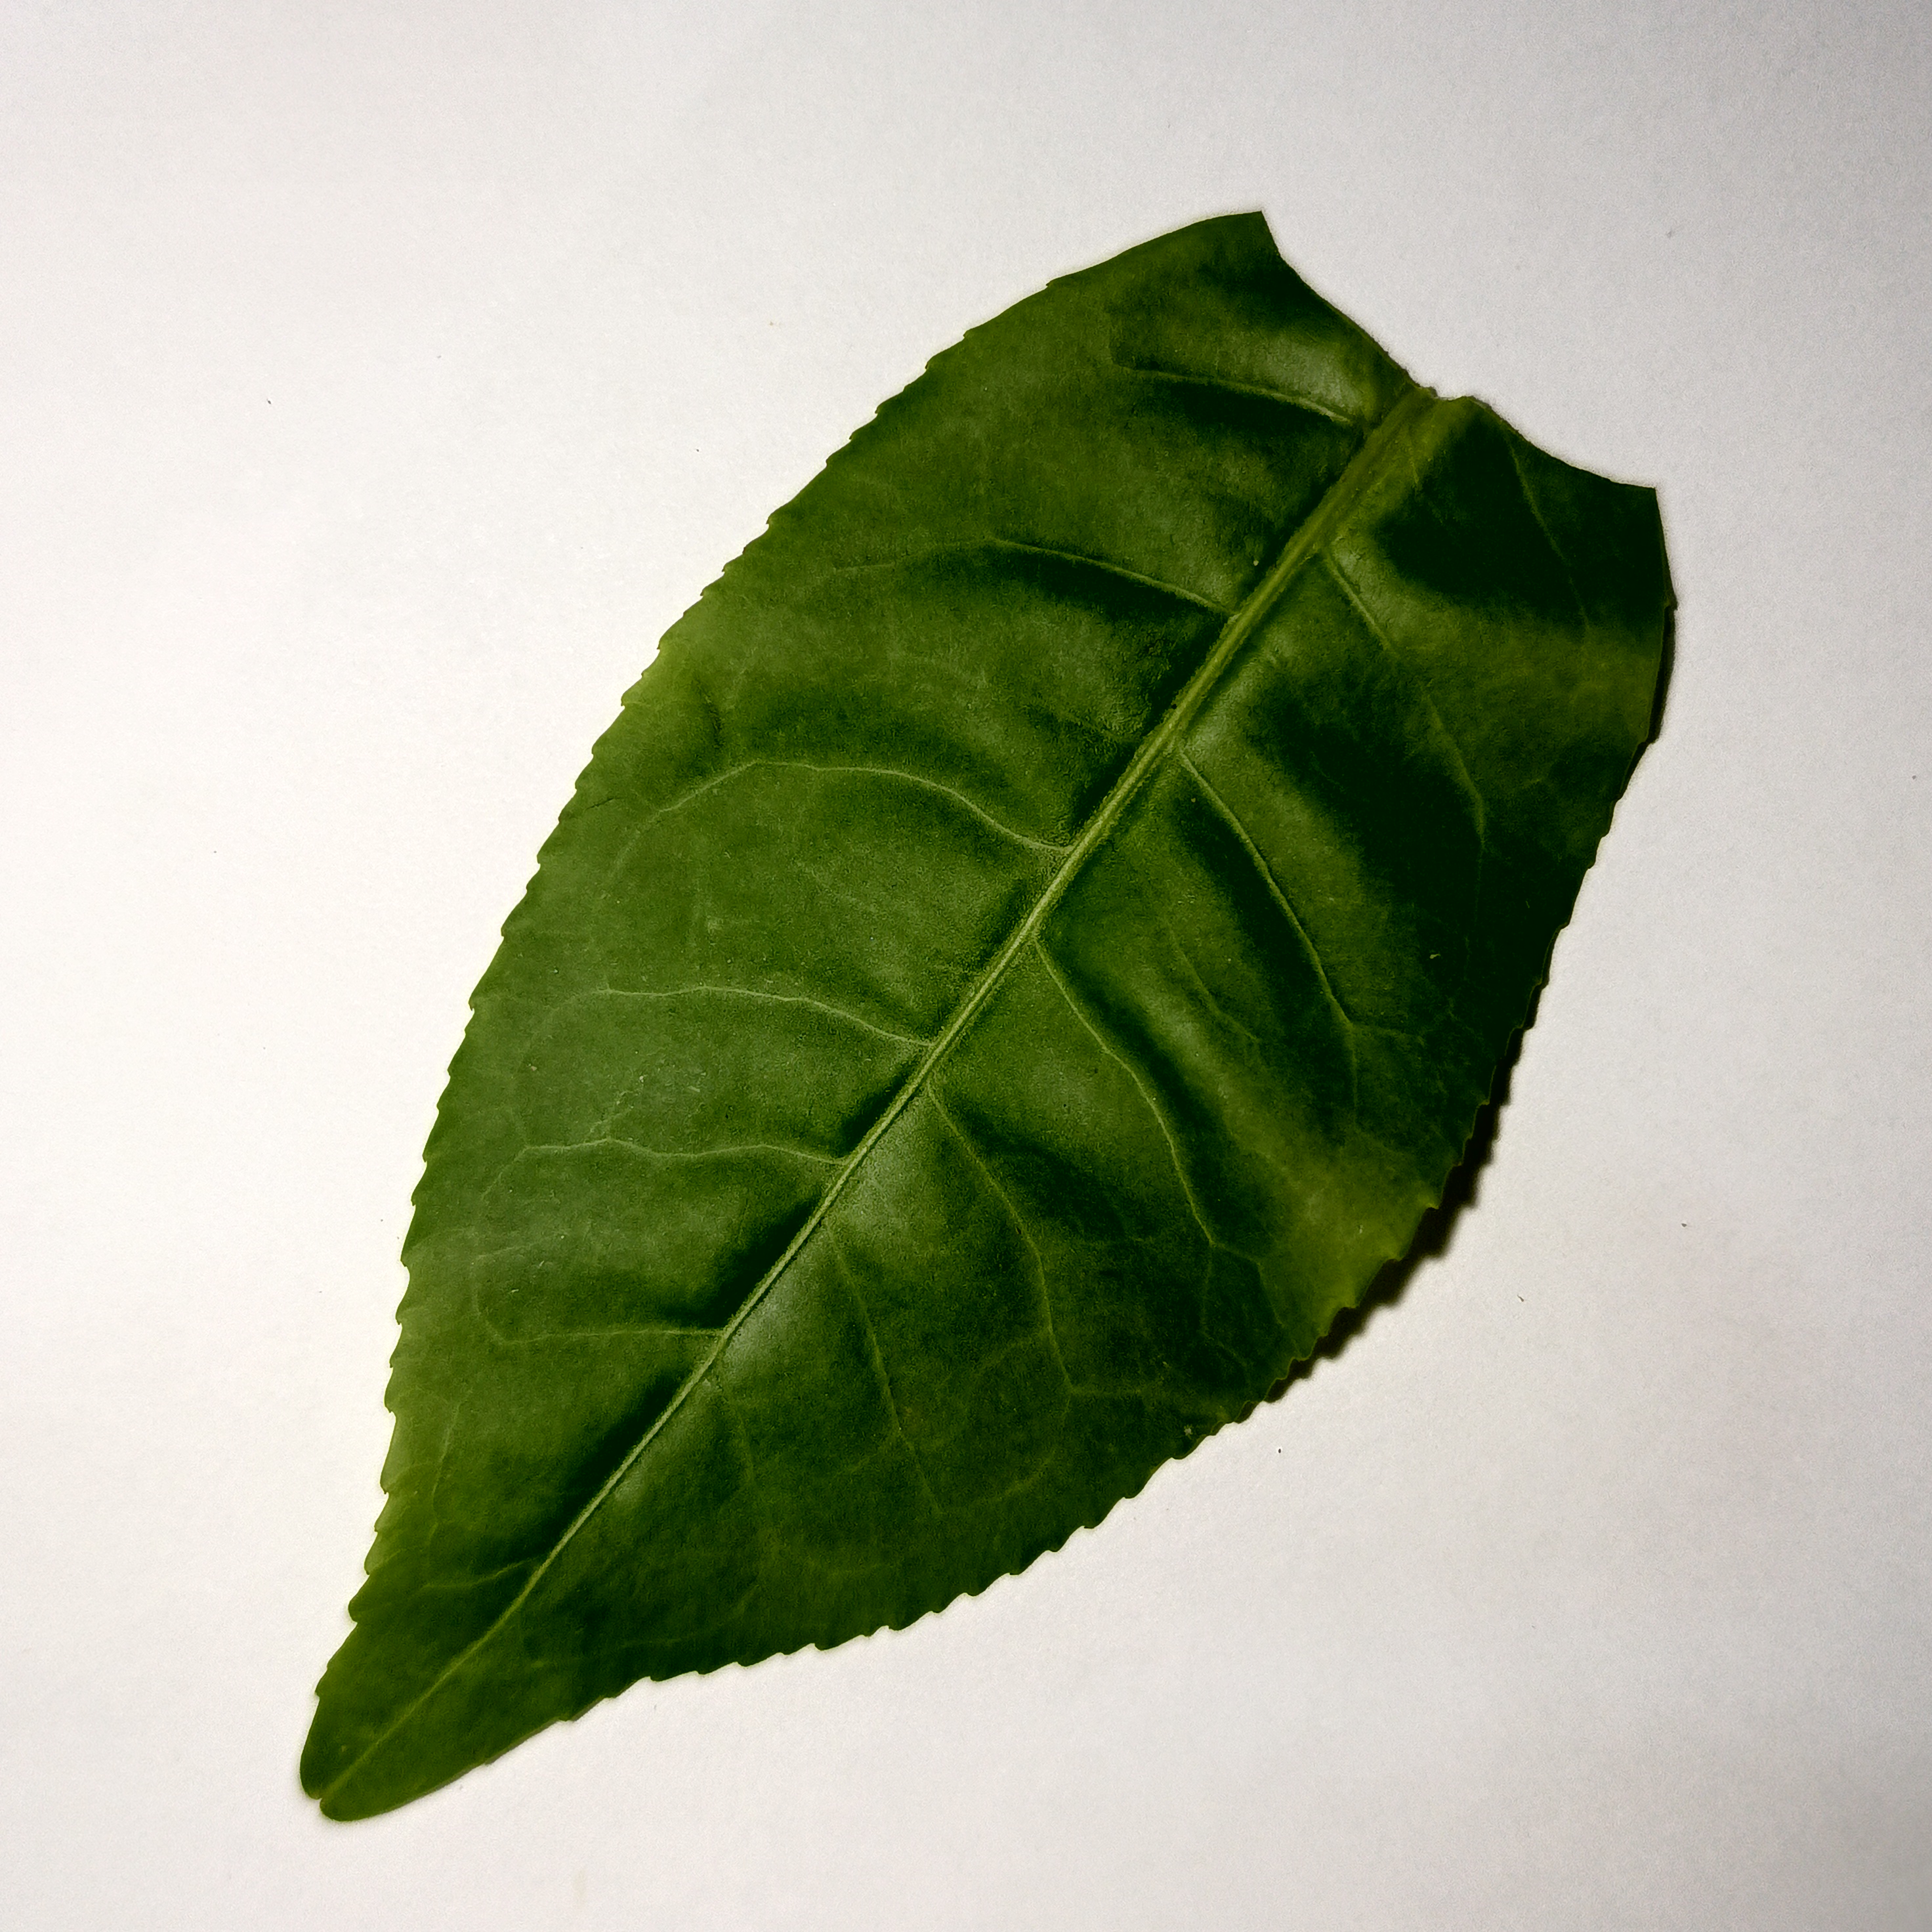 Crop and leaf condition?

tea, healthy
